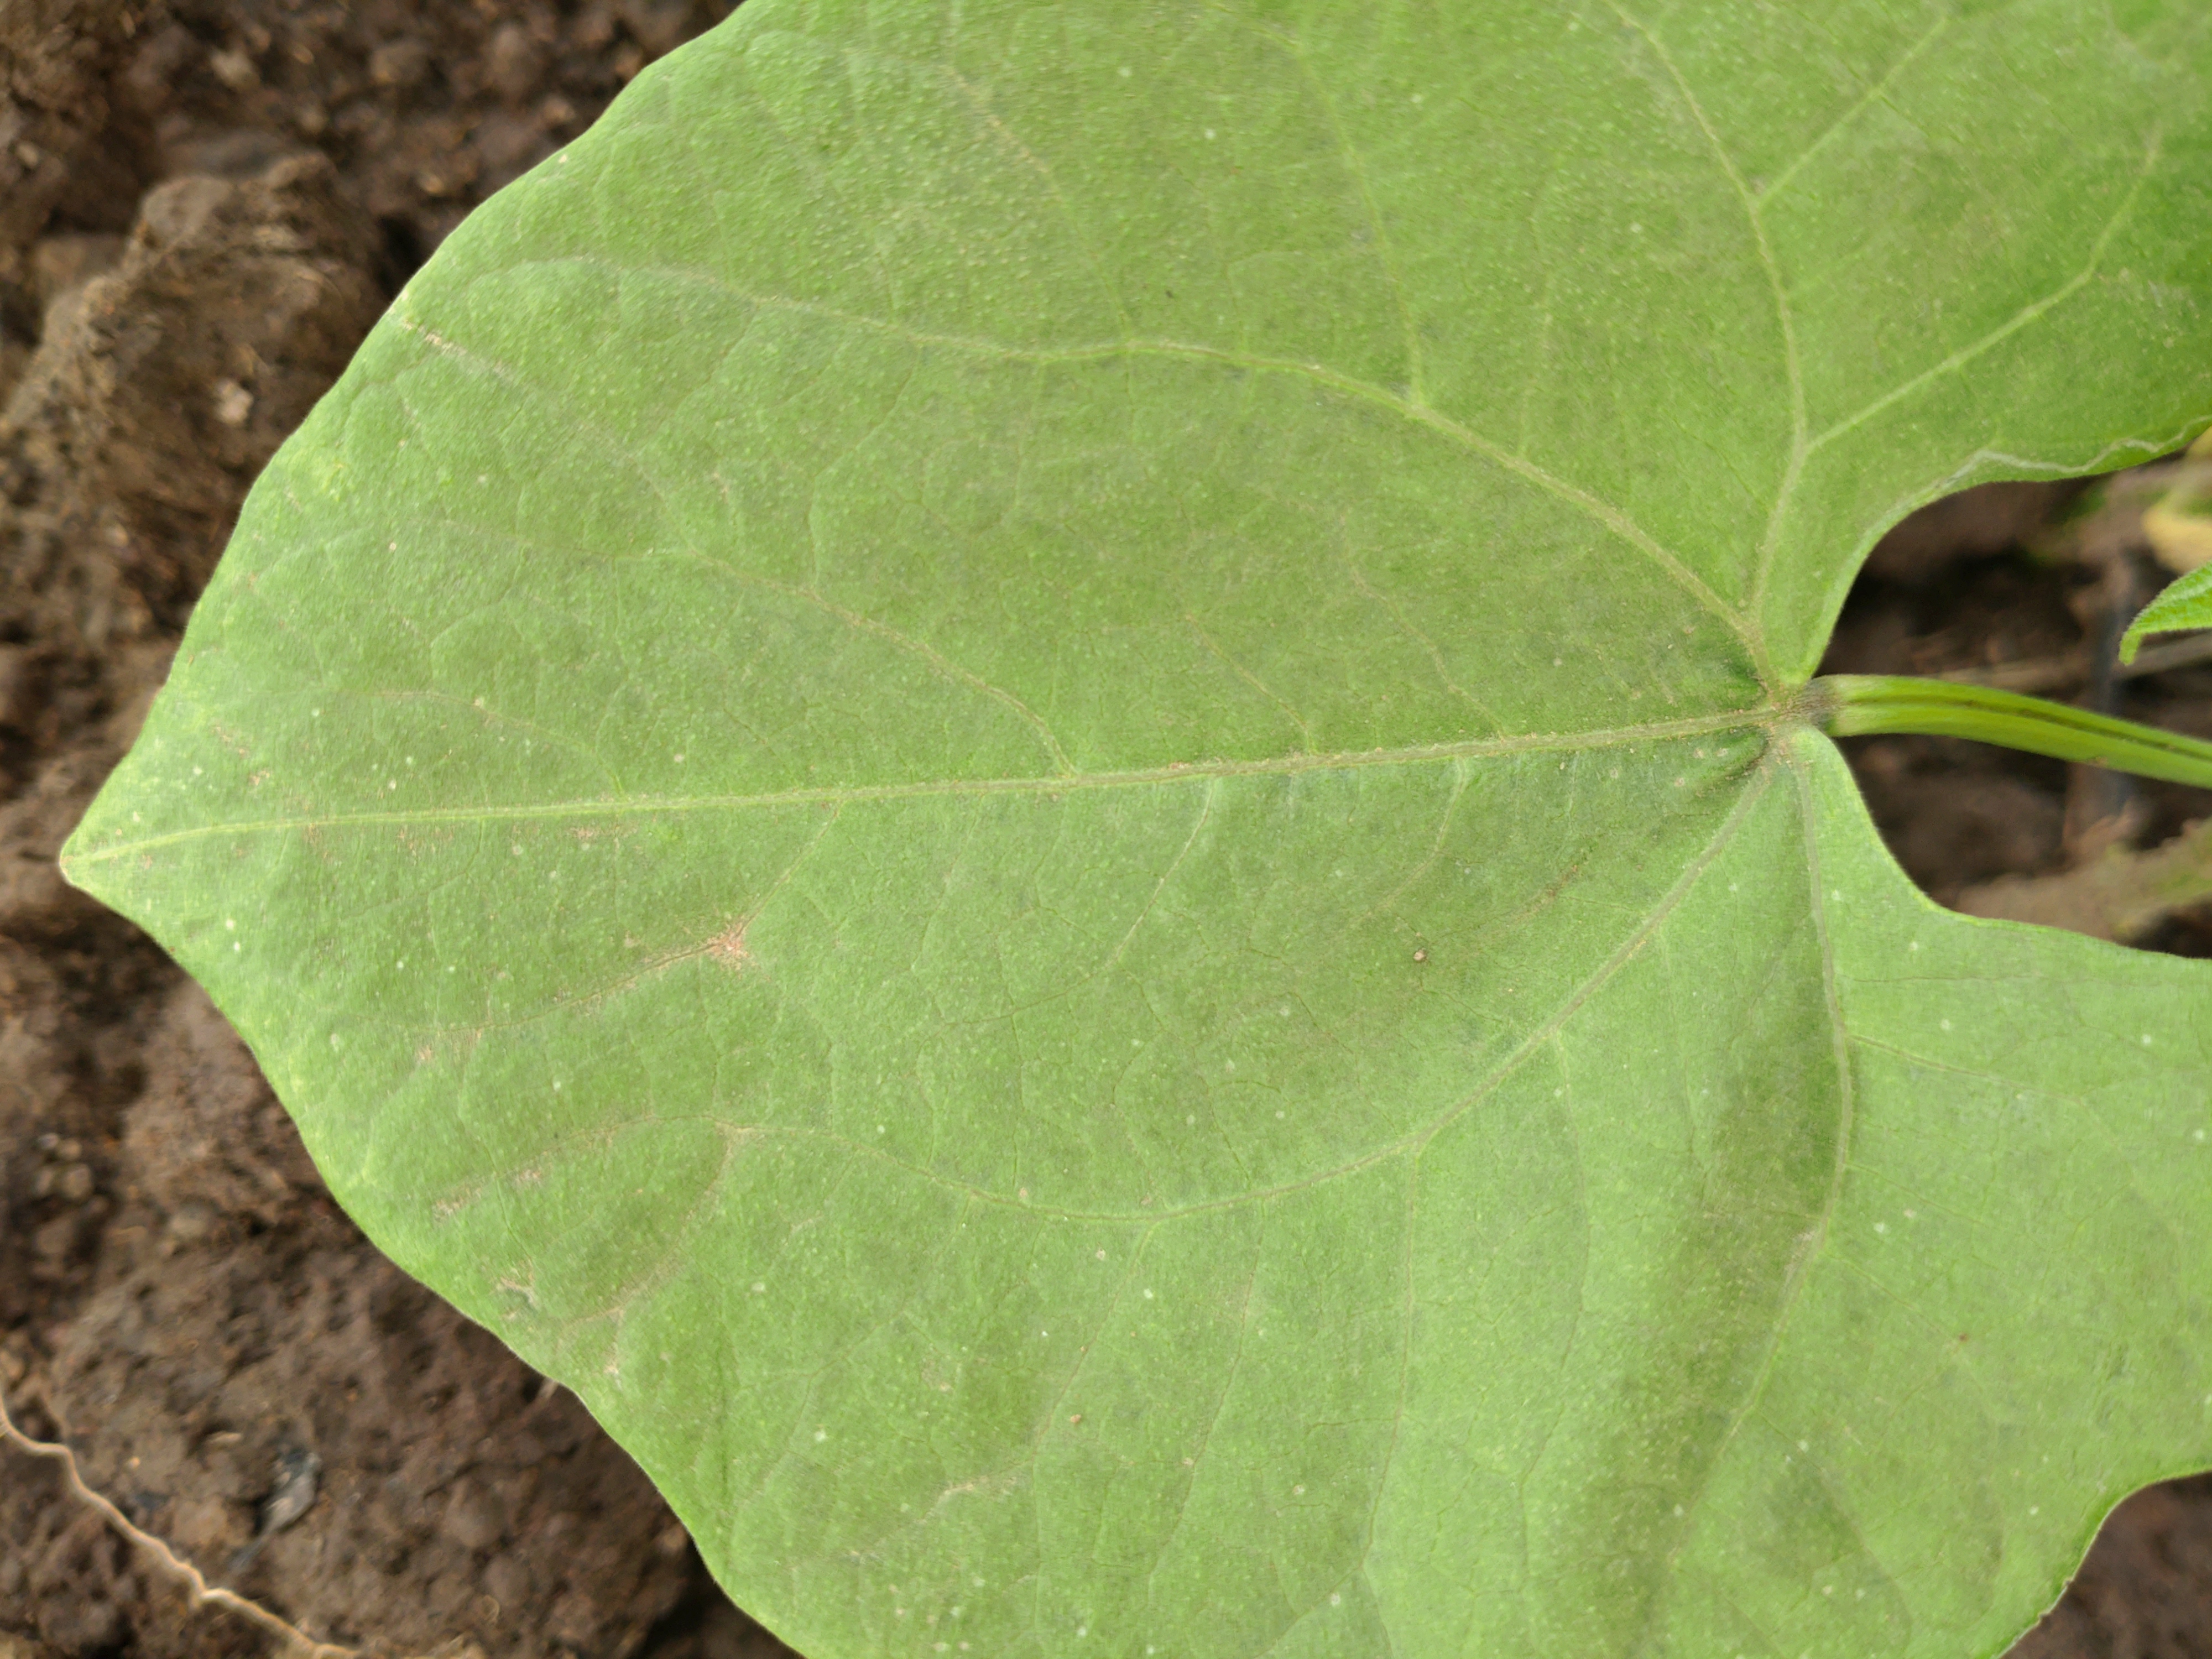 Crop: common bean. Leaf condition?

healthy
